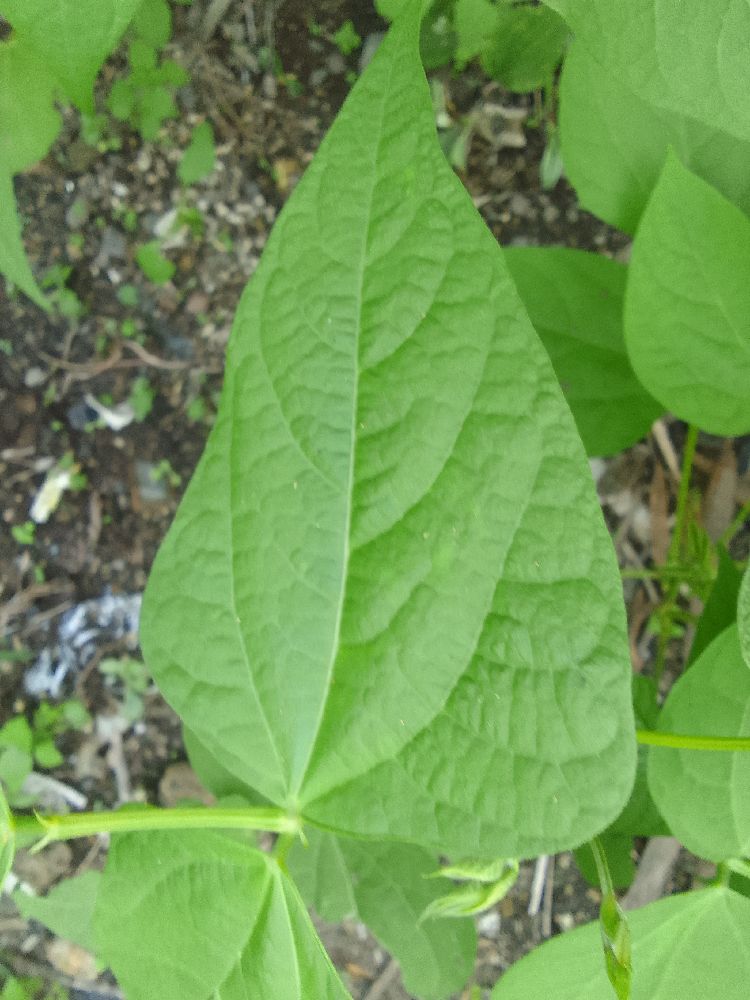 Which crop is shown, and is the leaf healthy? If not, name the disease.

common bean, healthy
